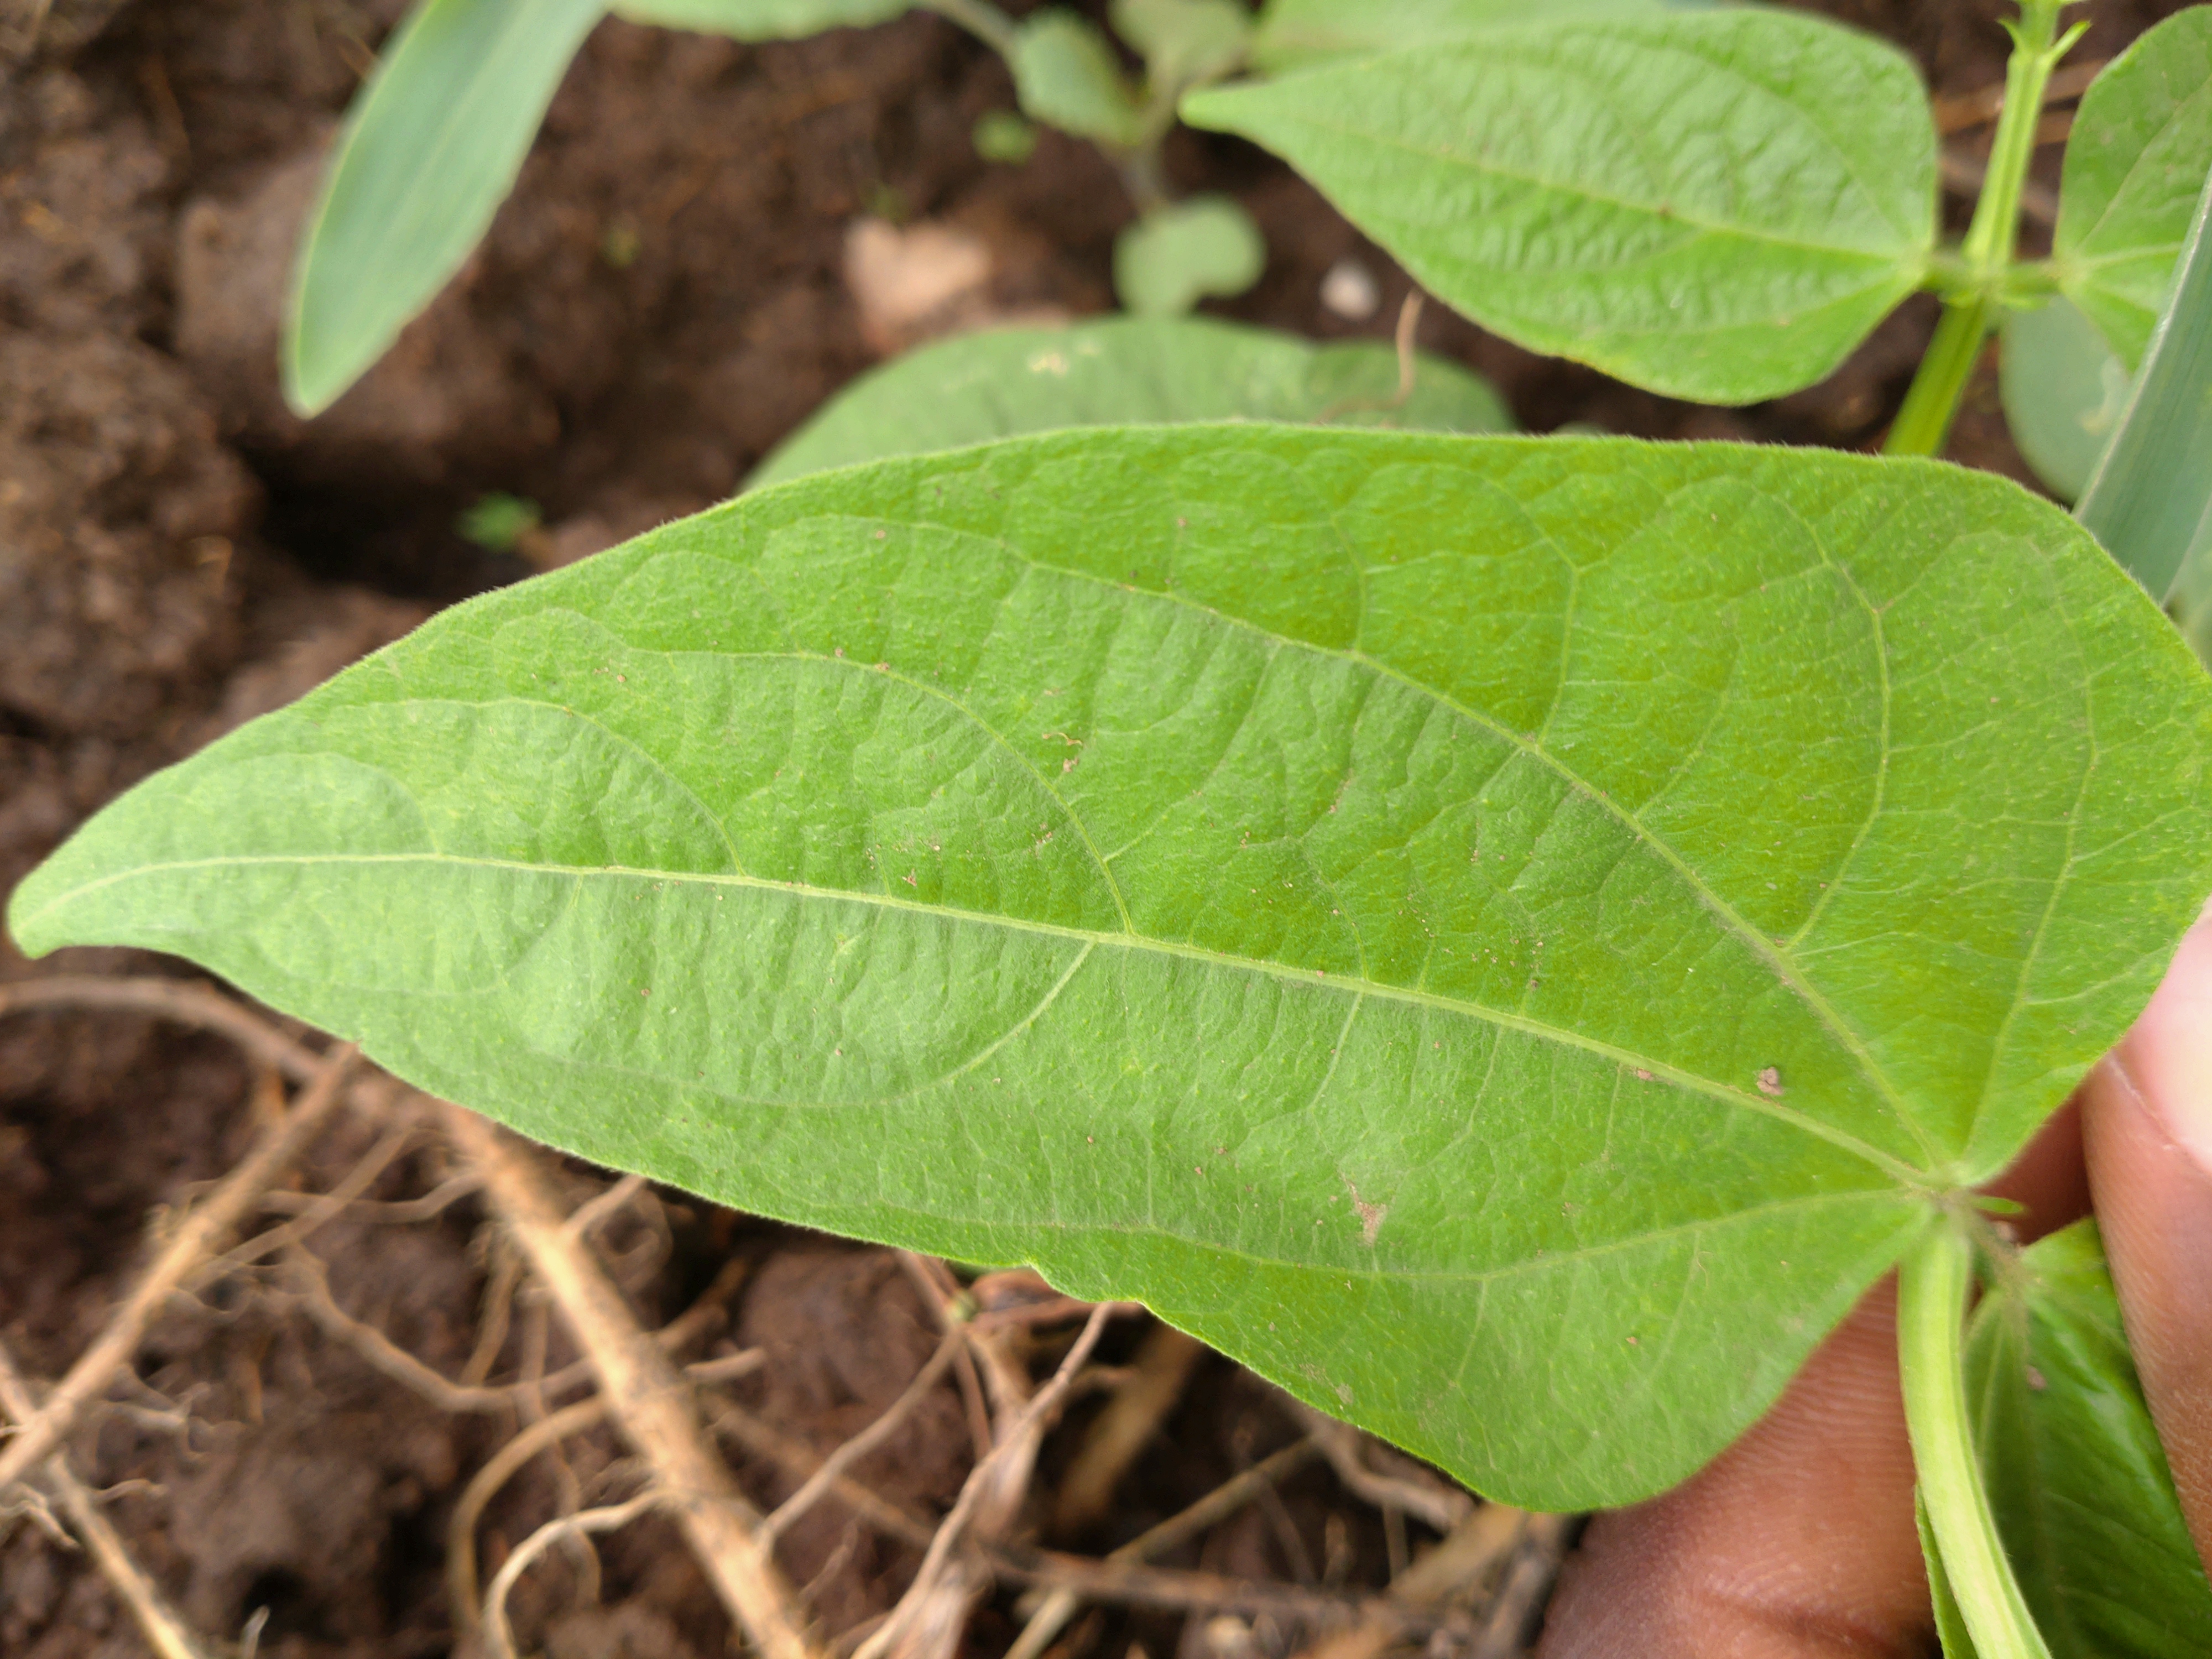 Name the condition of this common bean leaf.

healthy
